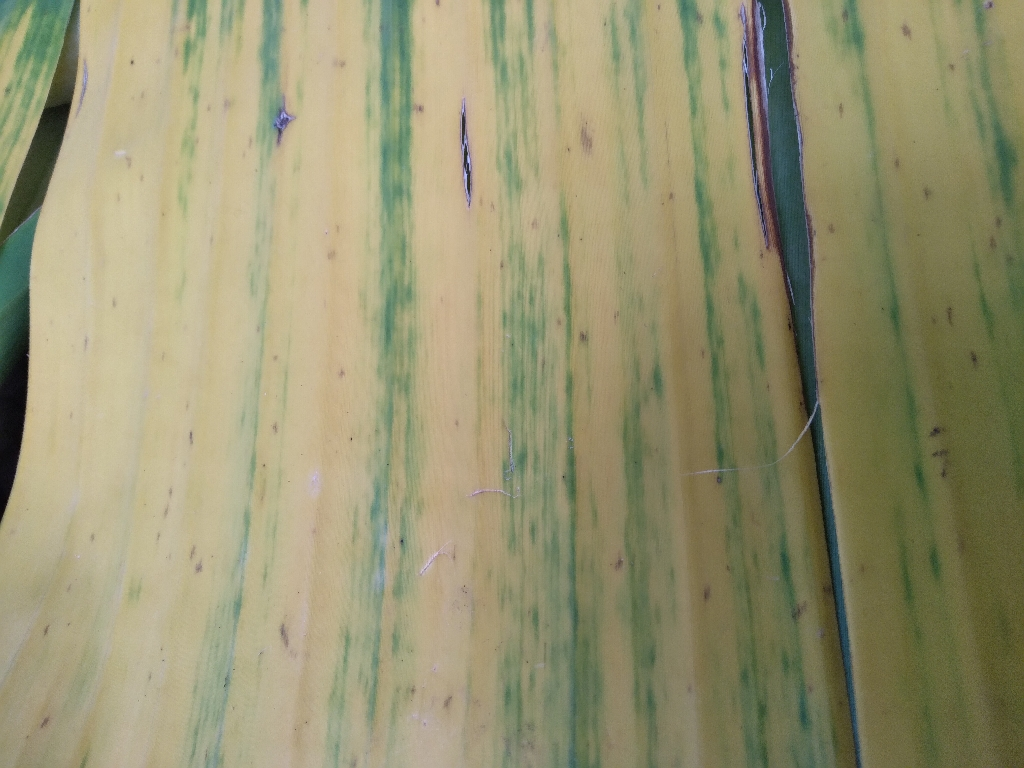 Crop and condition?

banana, fusarium wilt race 1
